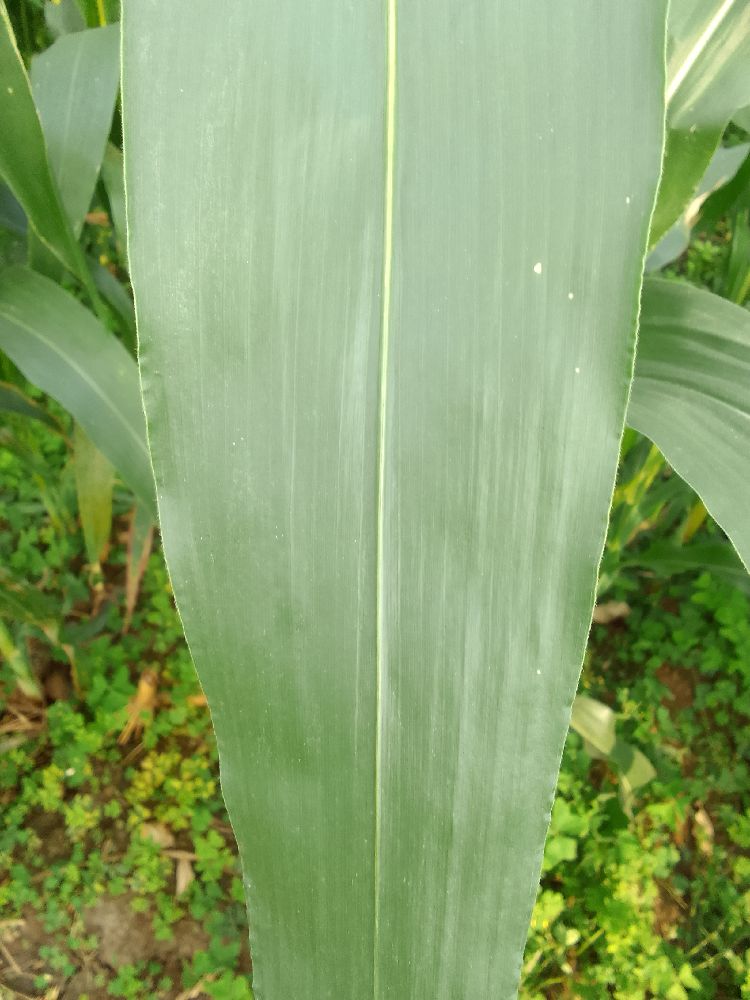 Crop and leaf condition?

maize, healthy
